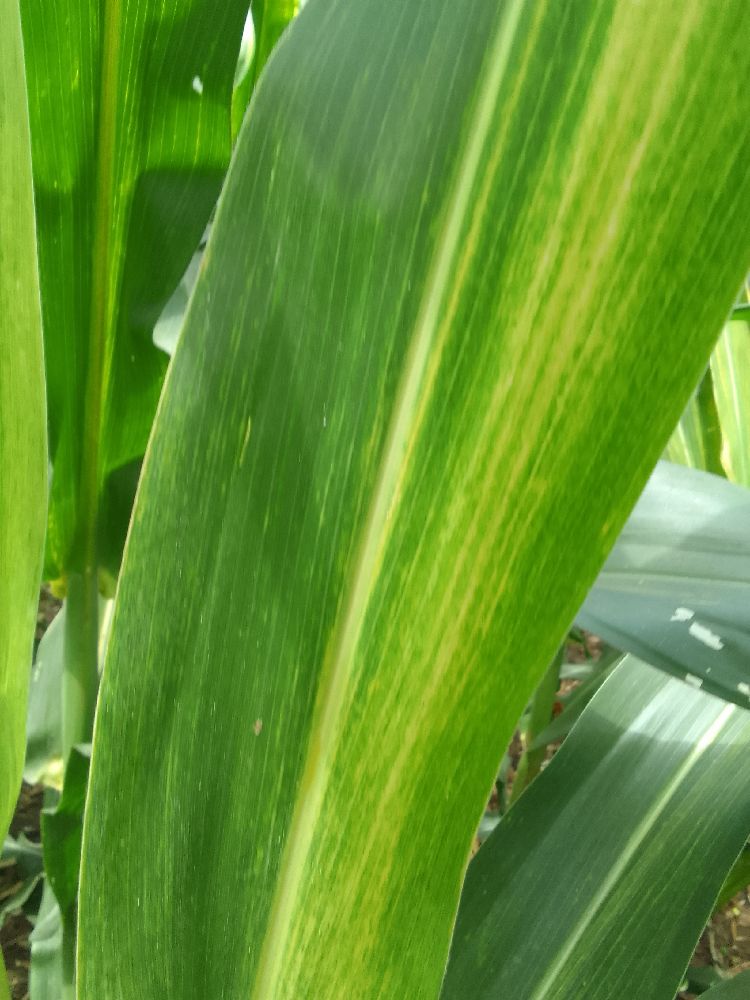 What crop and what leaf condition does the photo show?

maize, maize lethal necrosis
